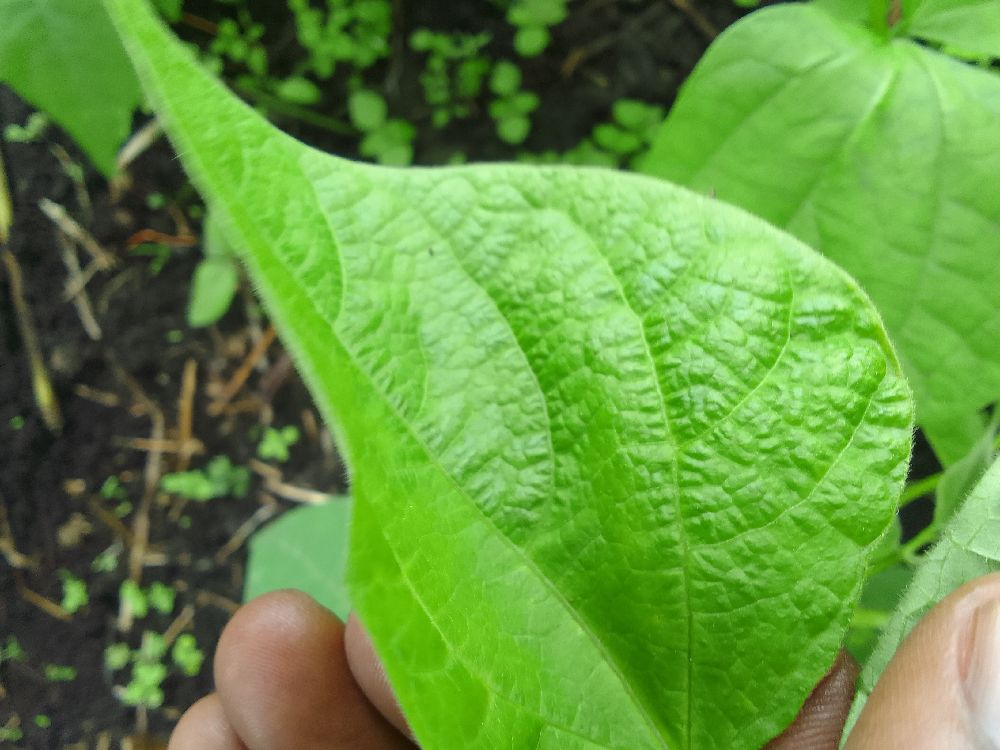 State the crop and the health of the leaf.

common bean, healthy
